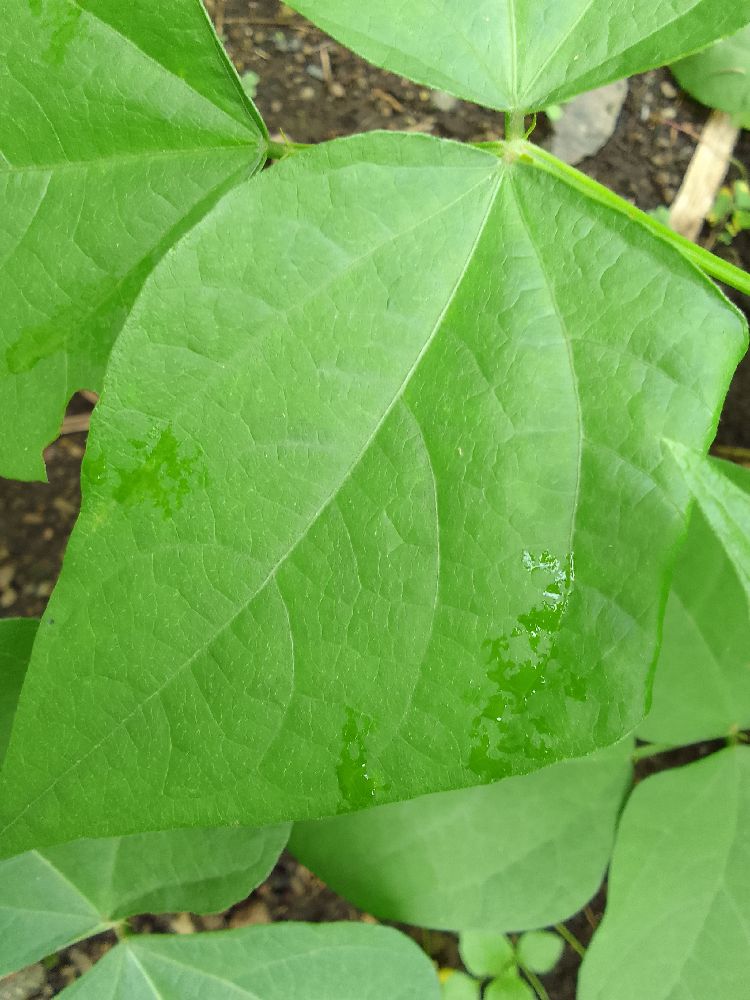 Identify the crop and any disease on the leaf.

common bean, healthy
